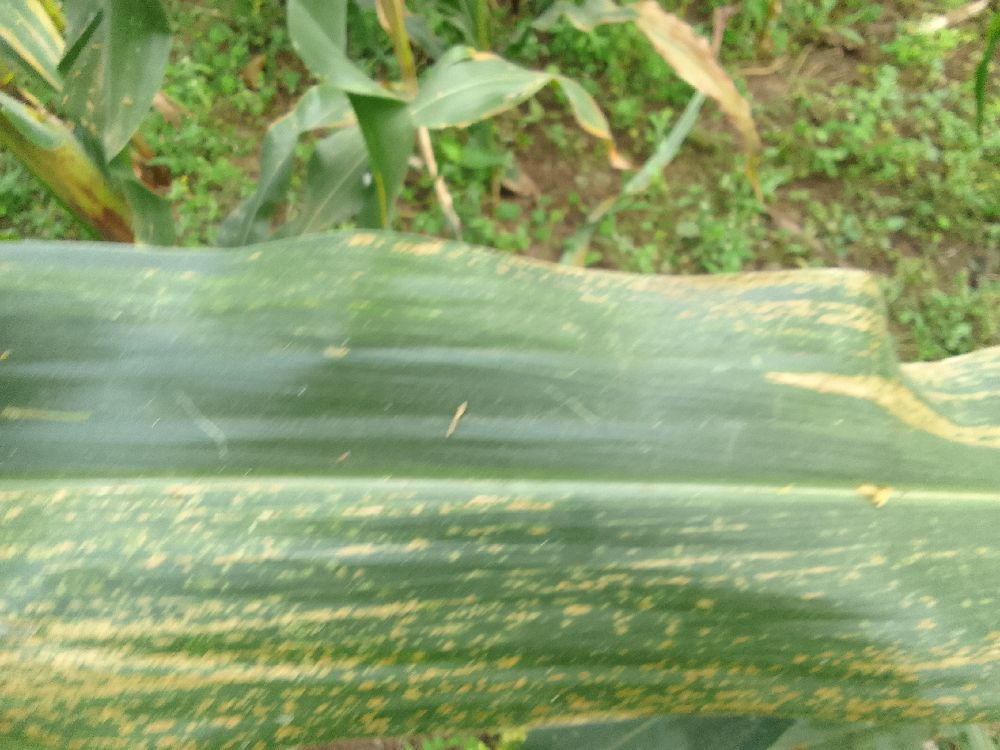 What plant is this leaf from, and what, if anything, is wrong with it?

maize, maize lethal necrosis
